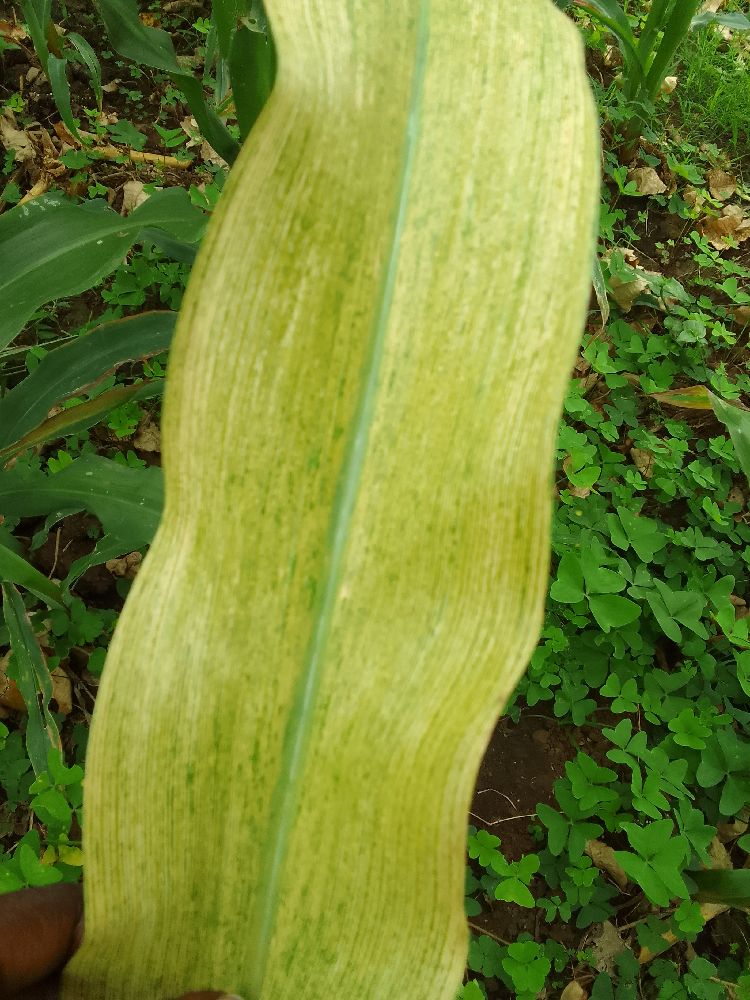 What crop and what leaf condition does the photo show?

maize, maize lethal necrosis
